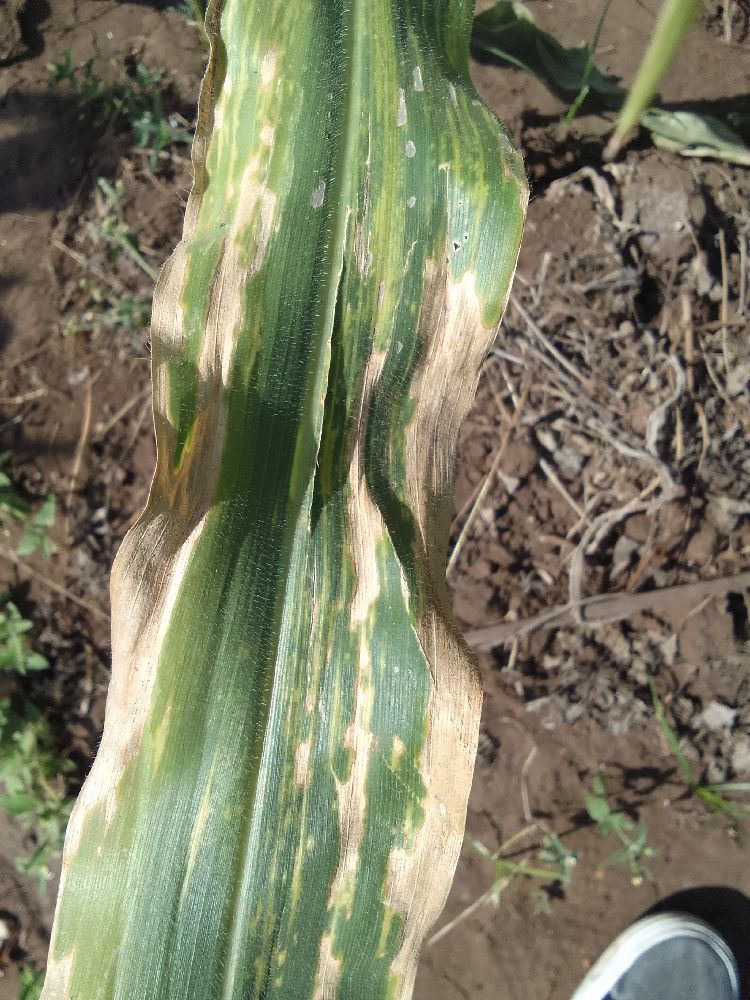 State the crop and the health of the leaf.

maize, maize lethal necrosis
